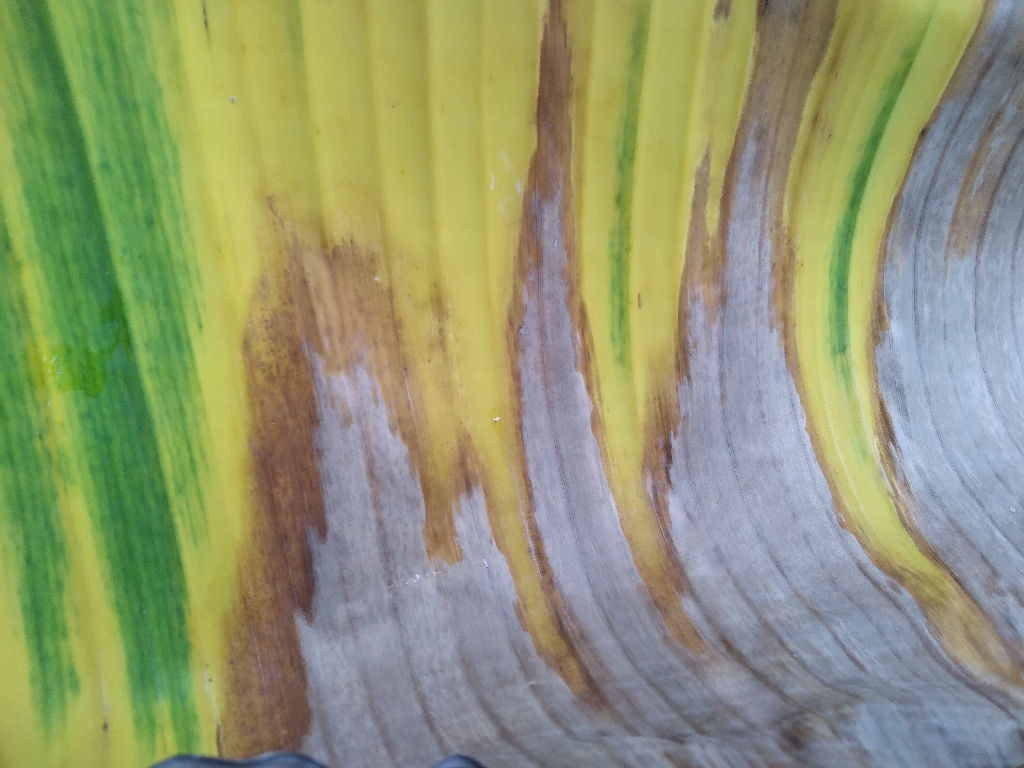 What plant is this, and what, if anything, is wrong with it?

banana, fusarium wilt race 1
